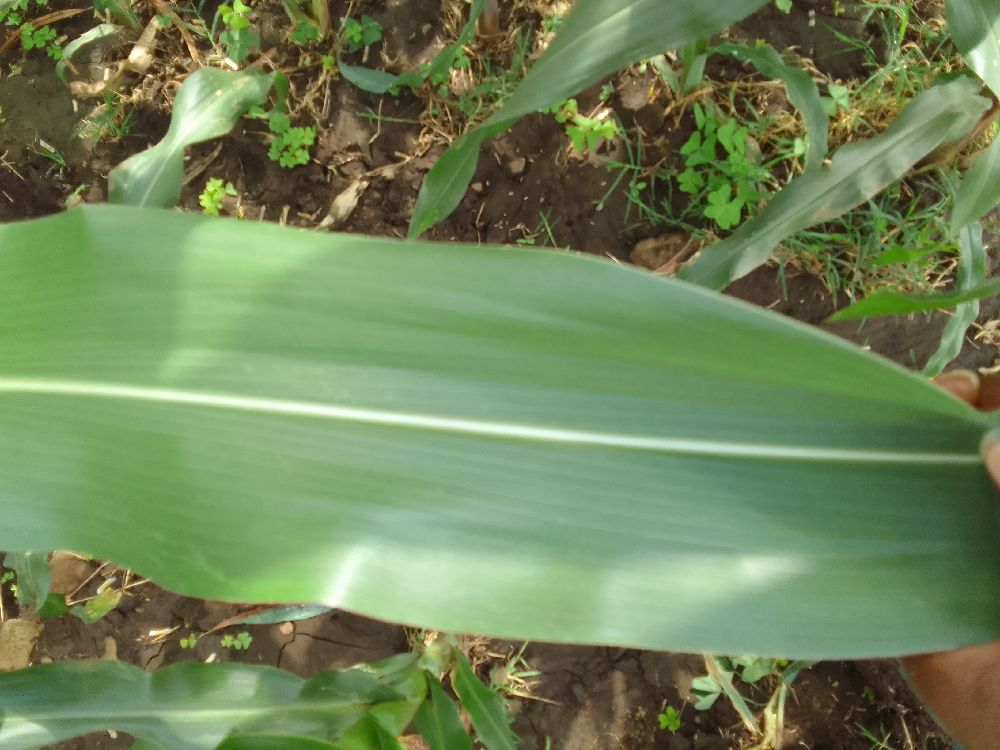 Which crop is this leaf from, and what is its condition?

maize, healthy
